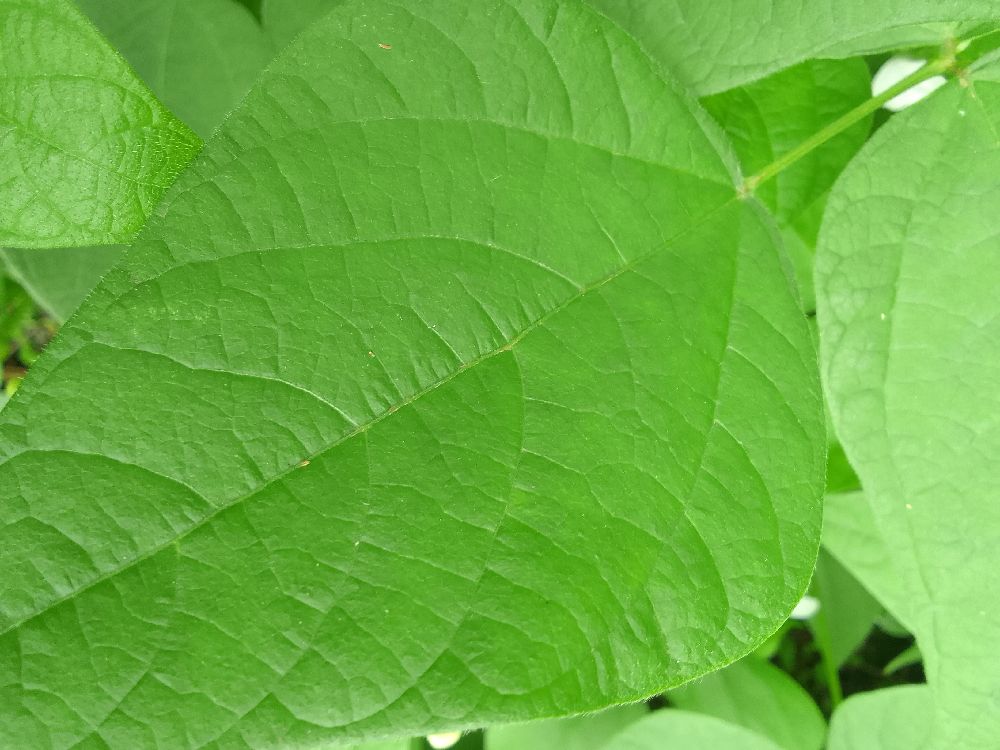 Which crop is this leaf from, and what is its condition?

common bean, healthy
